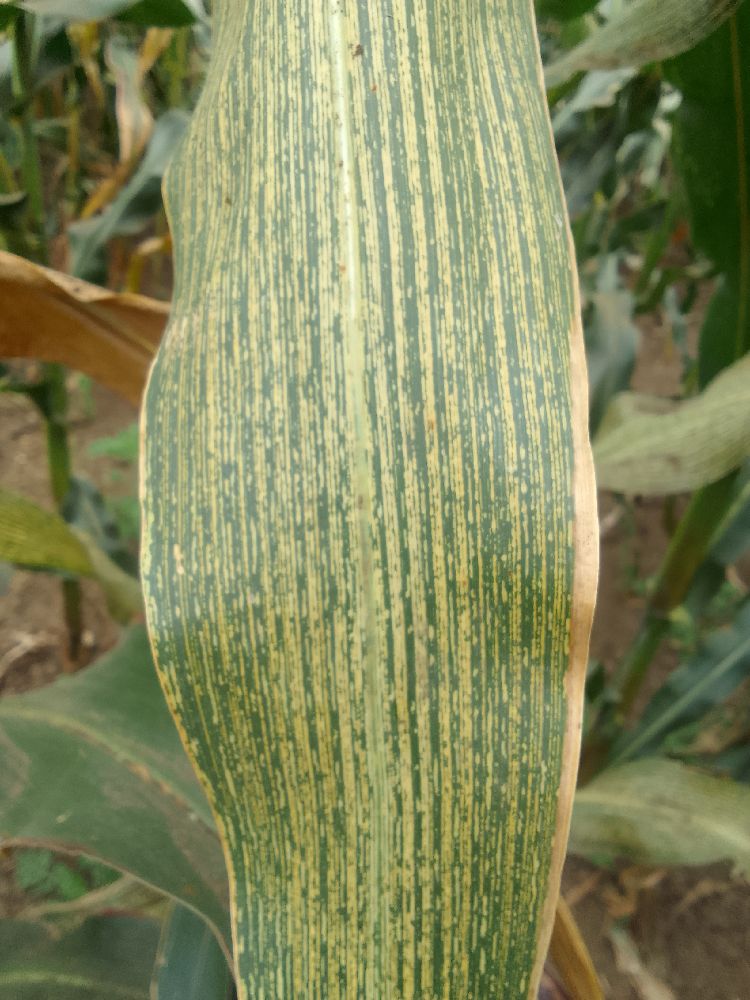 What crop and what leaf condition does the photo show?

maize, maize streak virus
